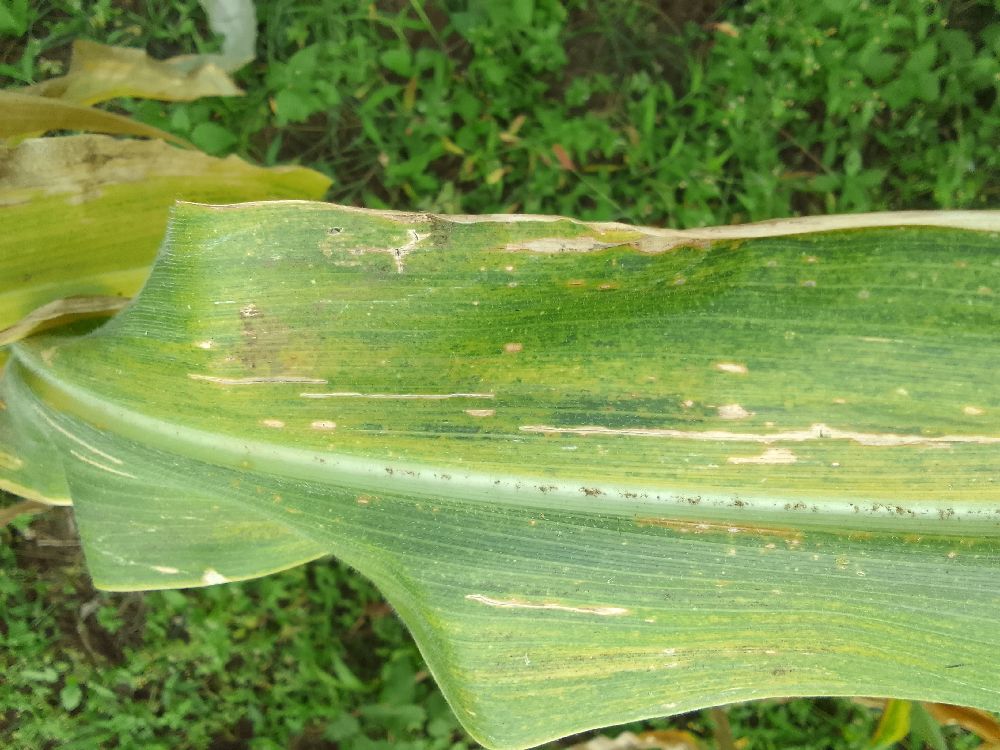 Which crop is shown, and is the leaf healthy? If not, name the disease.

maize, maize lethal necrosis
